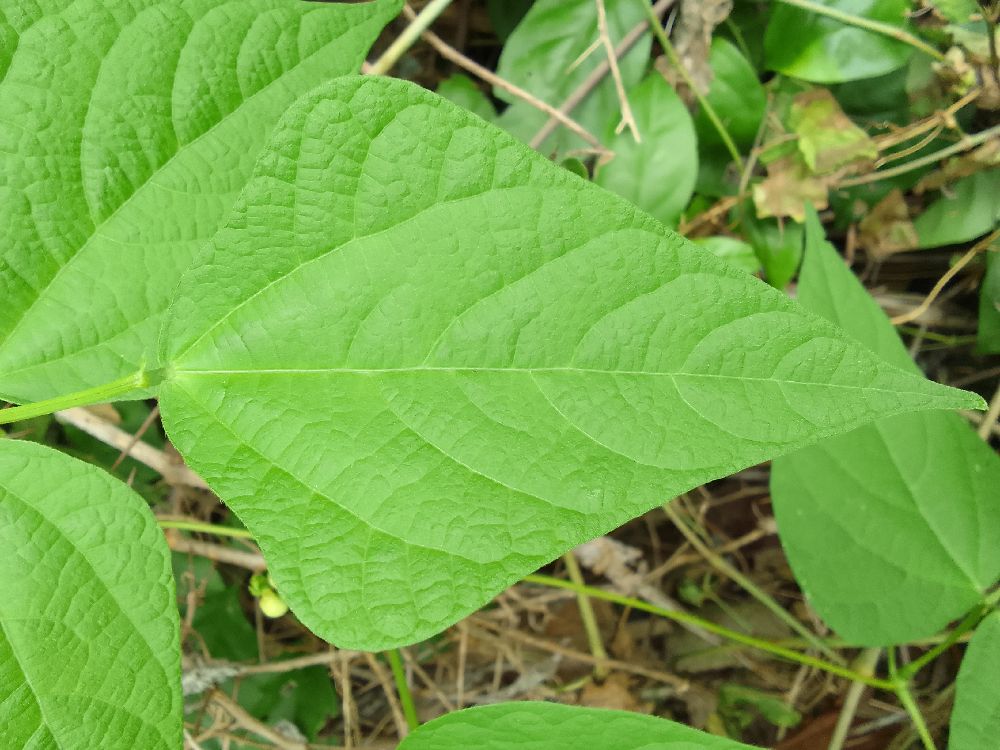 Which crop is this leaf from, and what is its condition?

common bean, healthy
